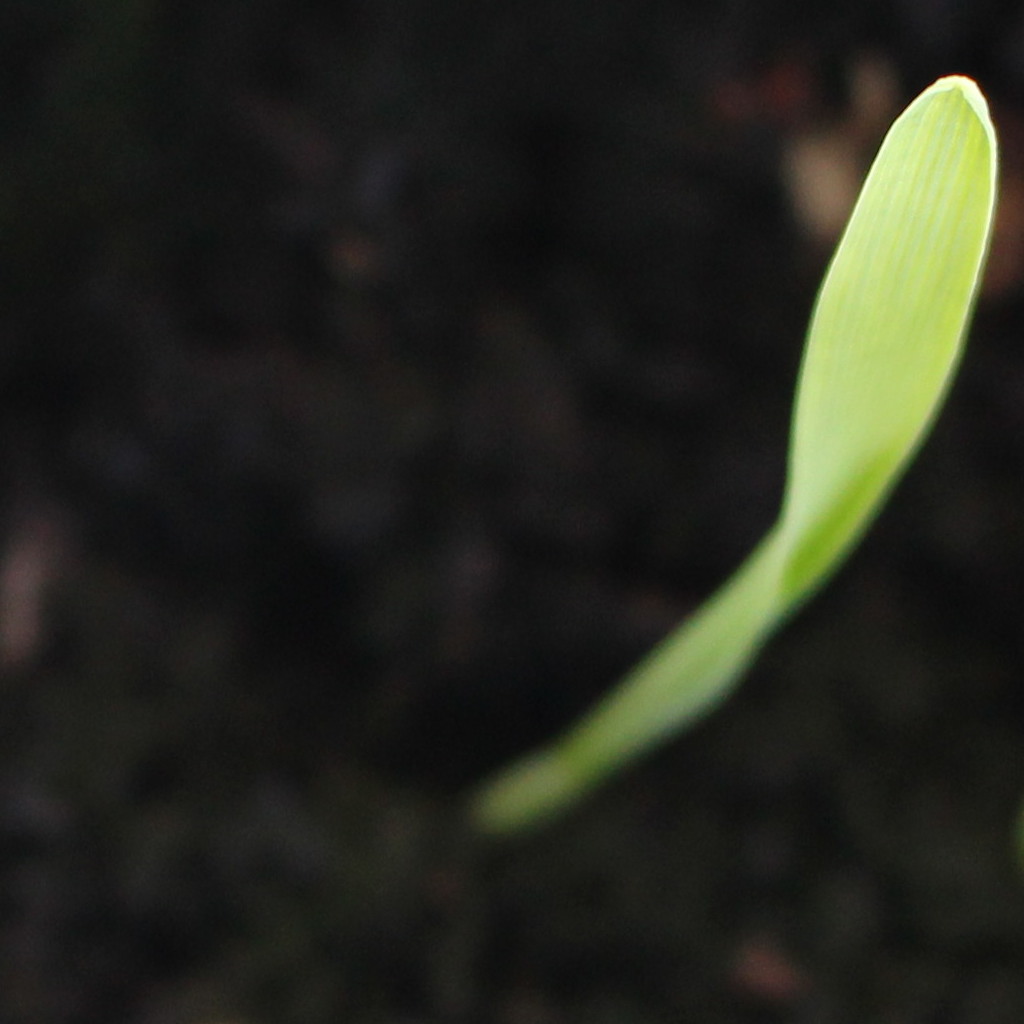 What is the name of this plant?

Avena sterilis
